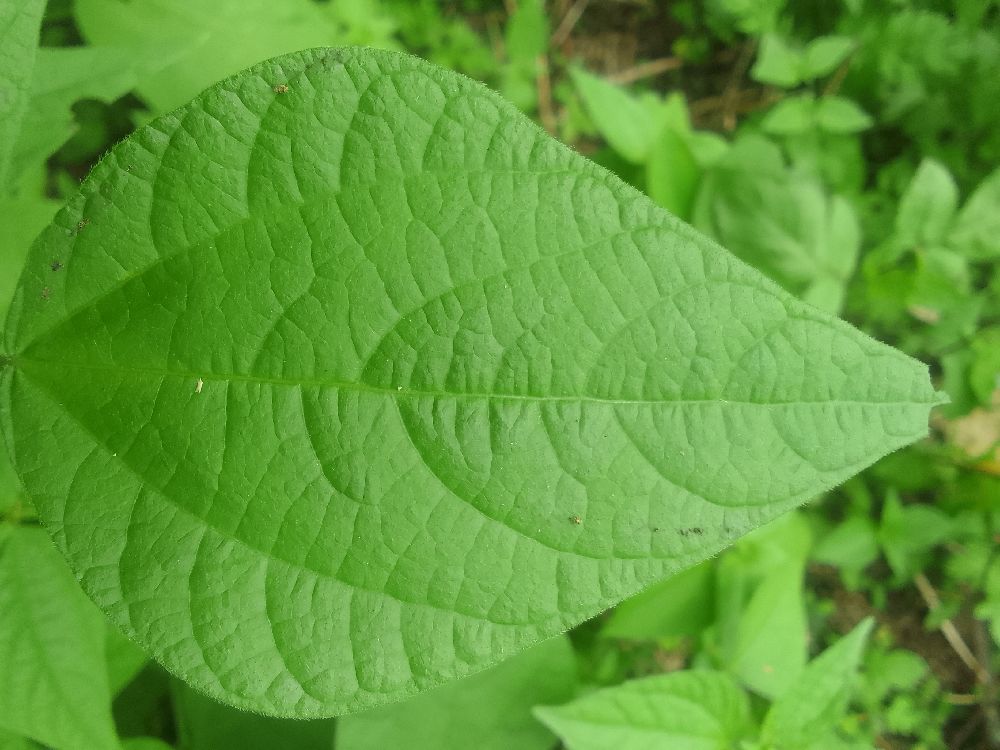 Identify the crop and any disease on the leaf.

common bean, healthy
